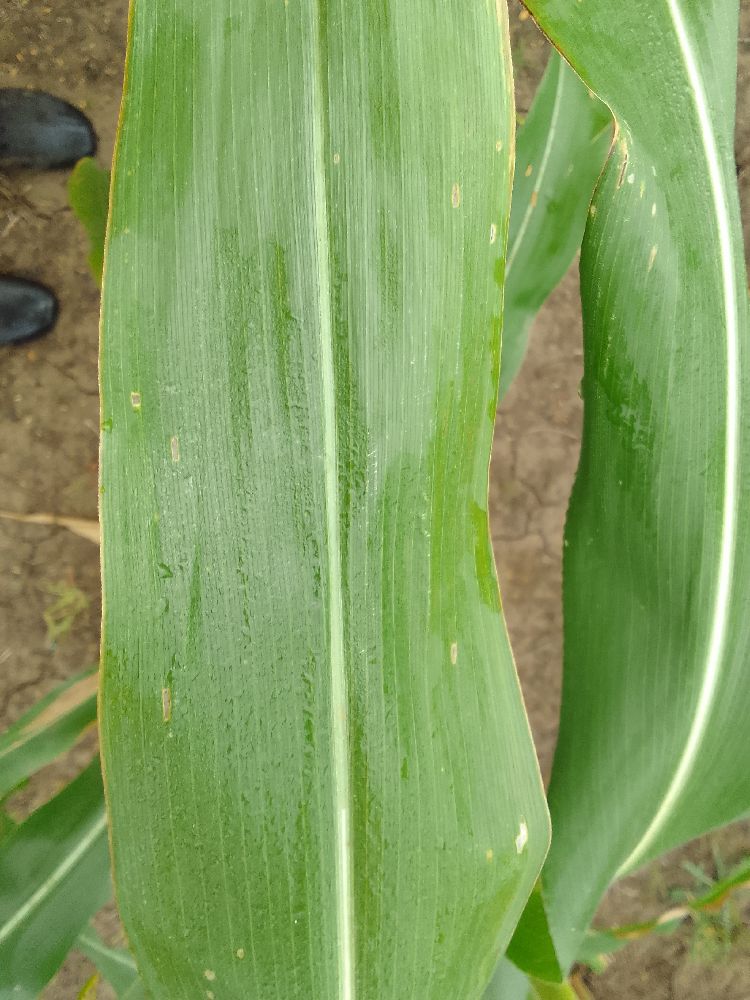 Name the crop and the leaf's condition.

maize, healthy
